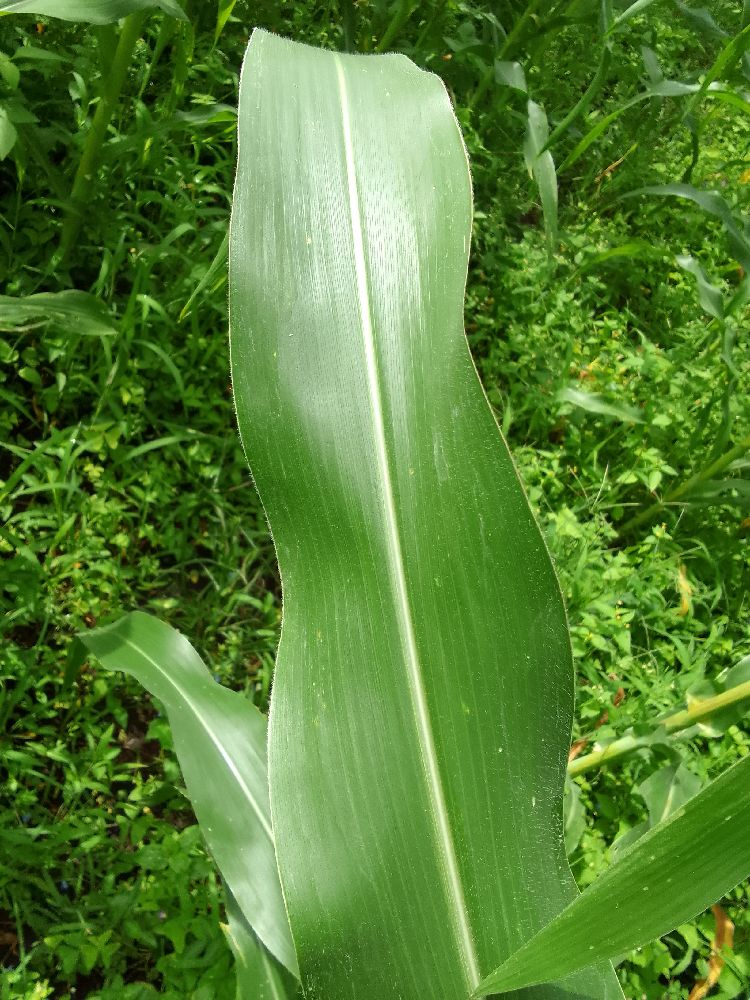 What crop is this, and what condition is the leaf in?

maize, healthy
